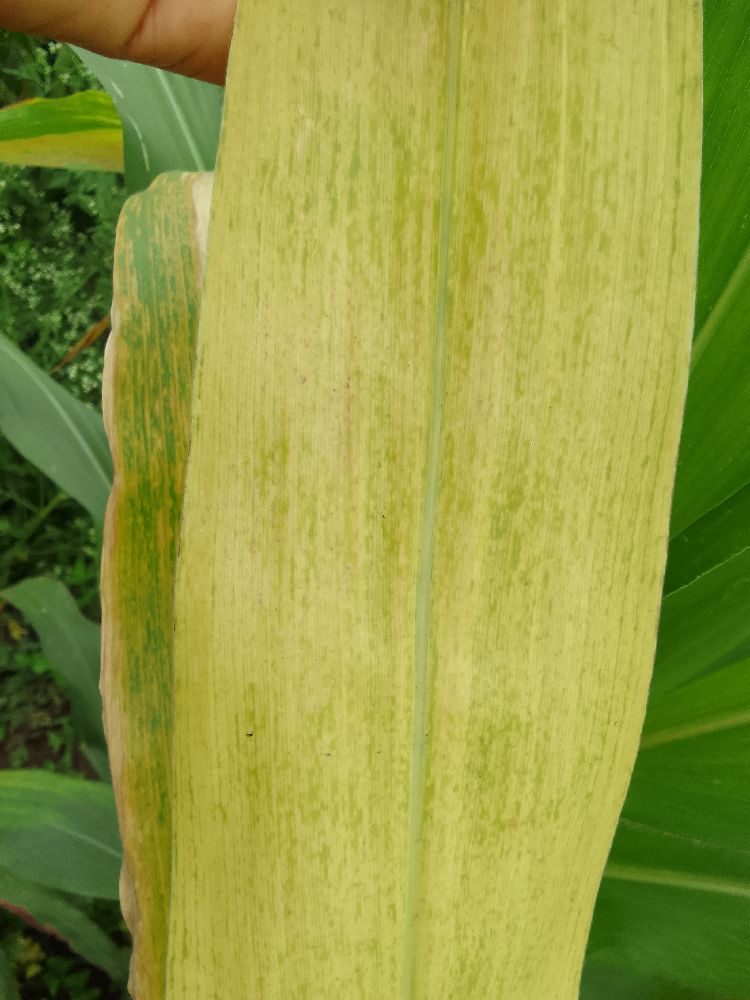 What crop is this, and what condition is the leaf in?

maize, maize lethal necrosis
